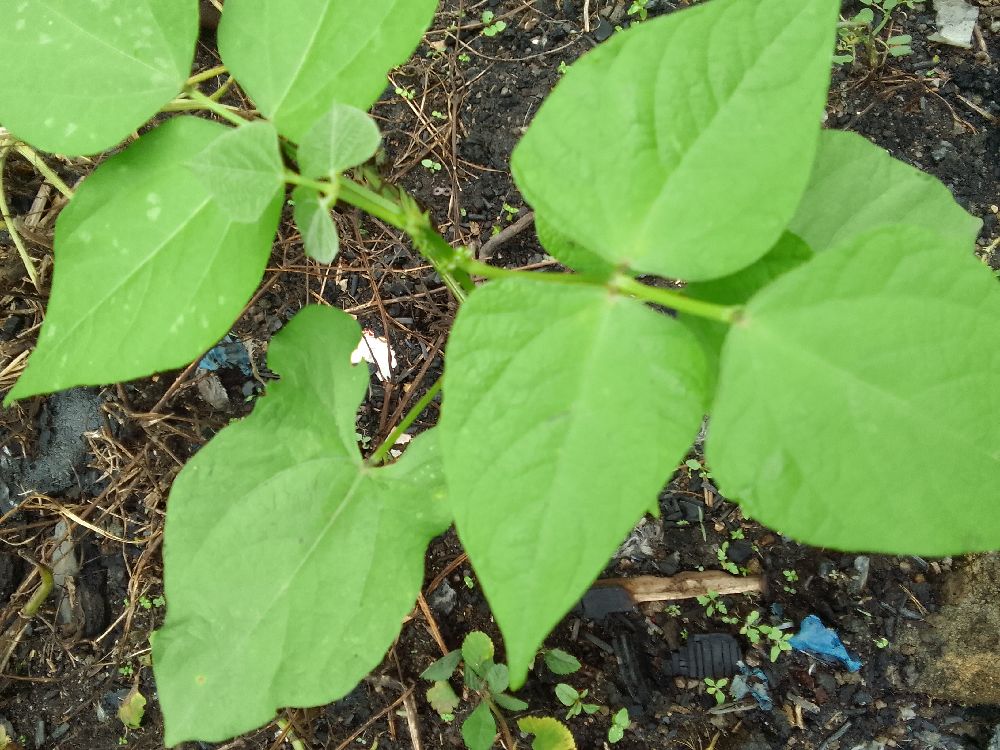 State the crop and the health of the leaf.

common bean, healthy
